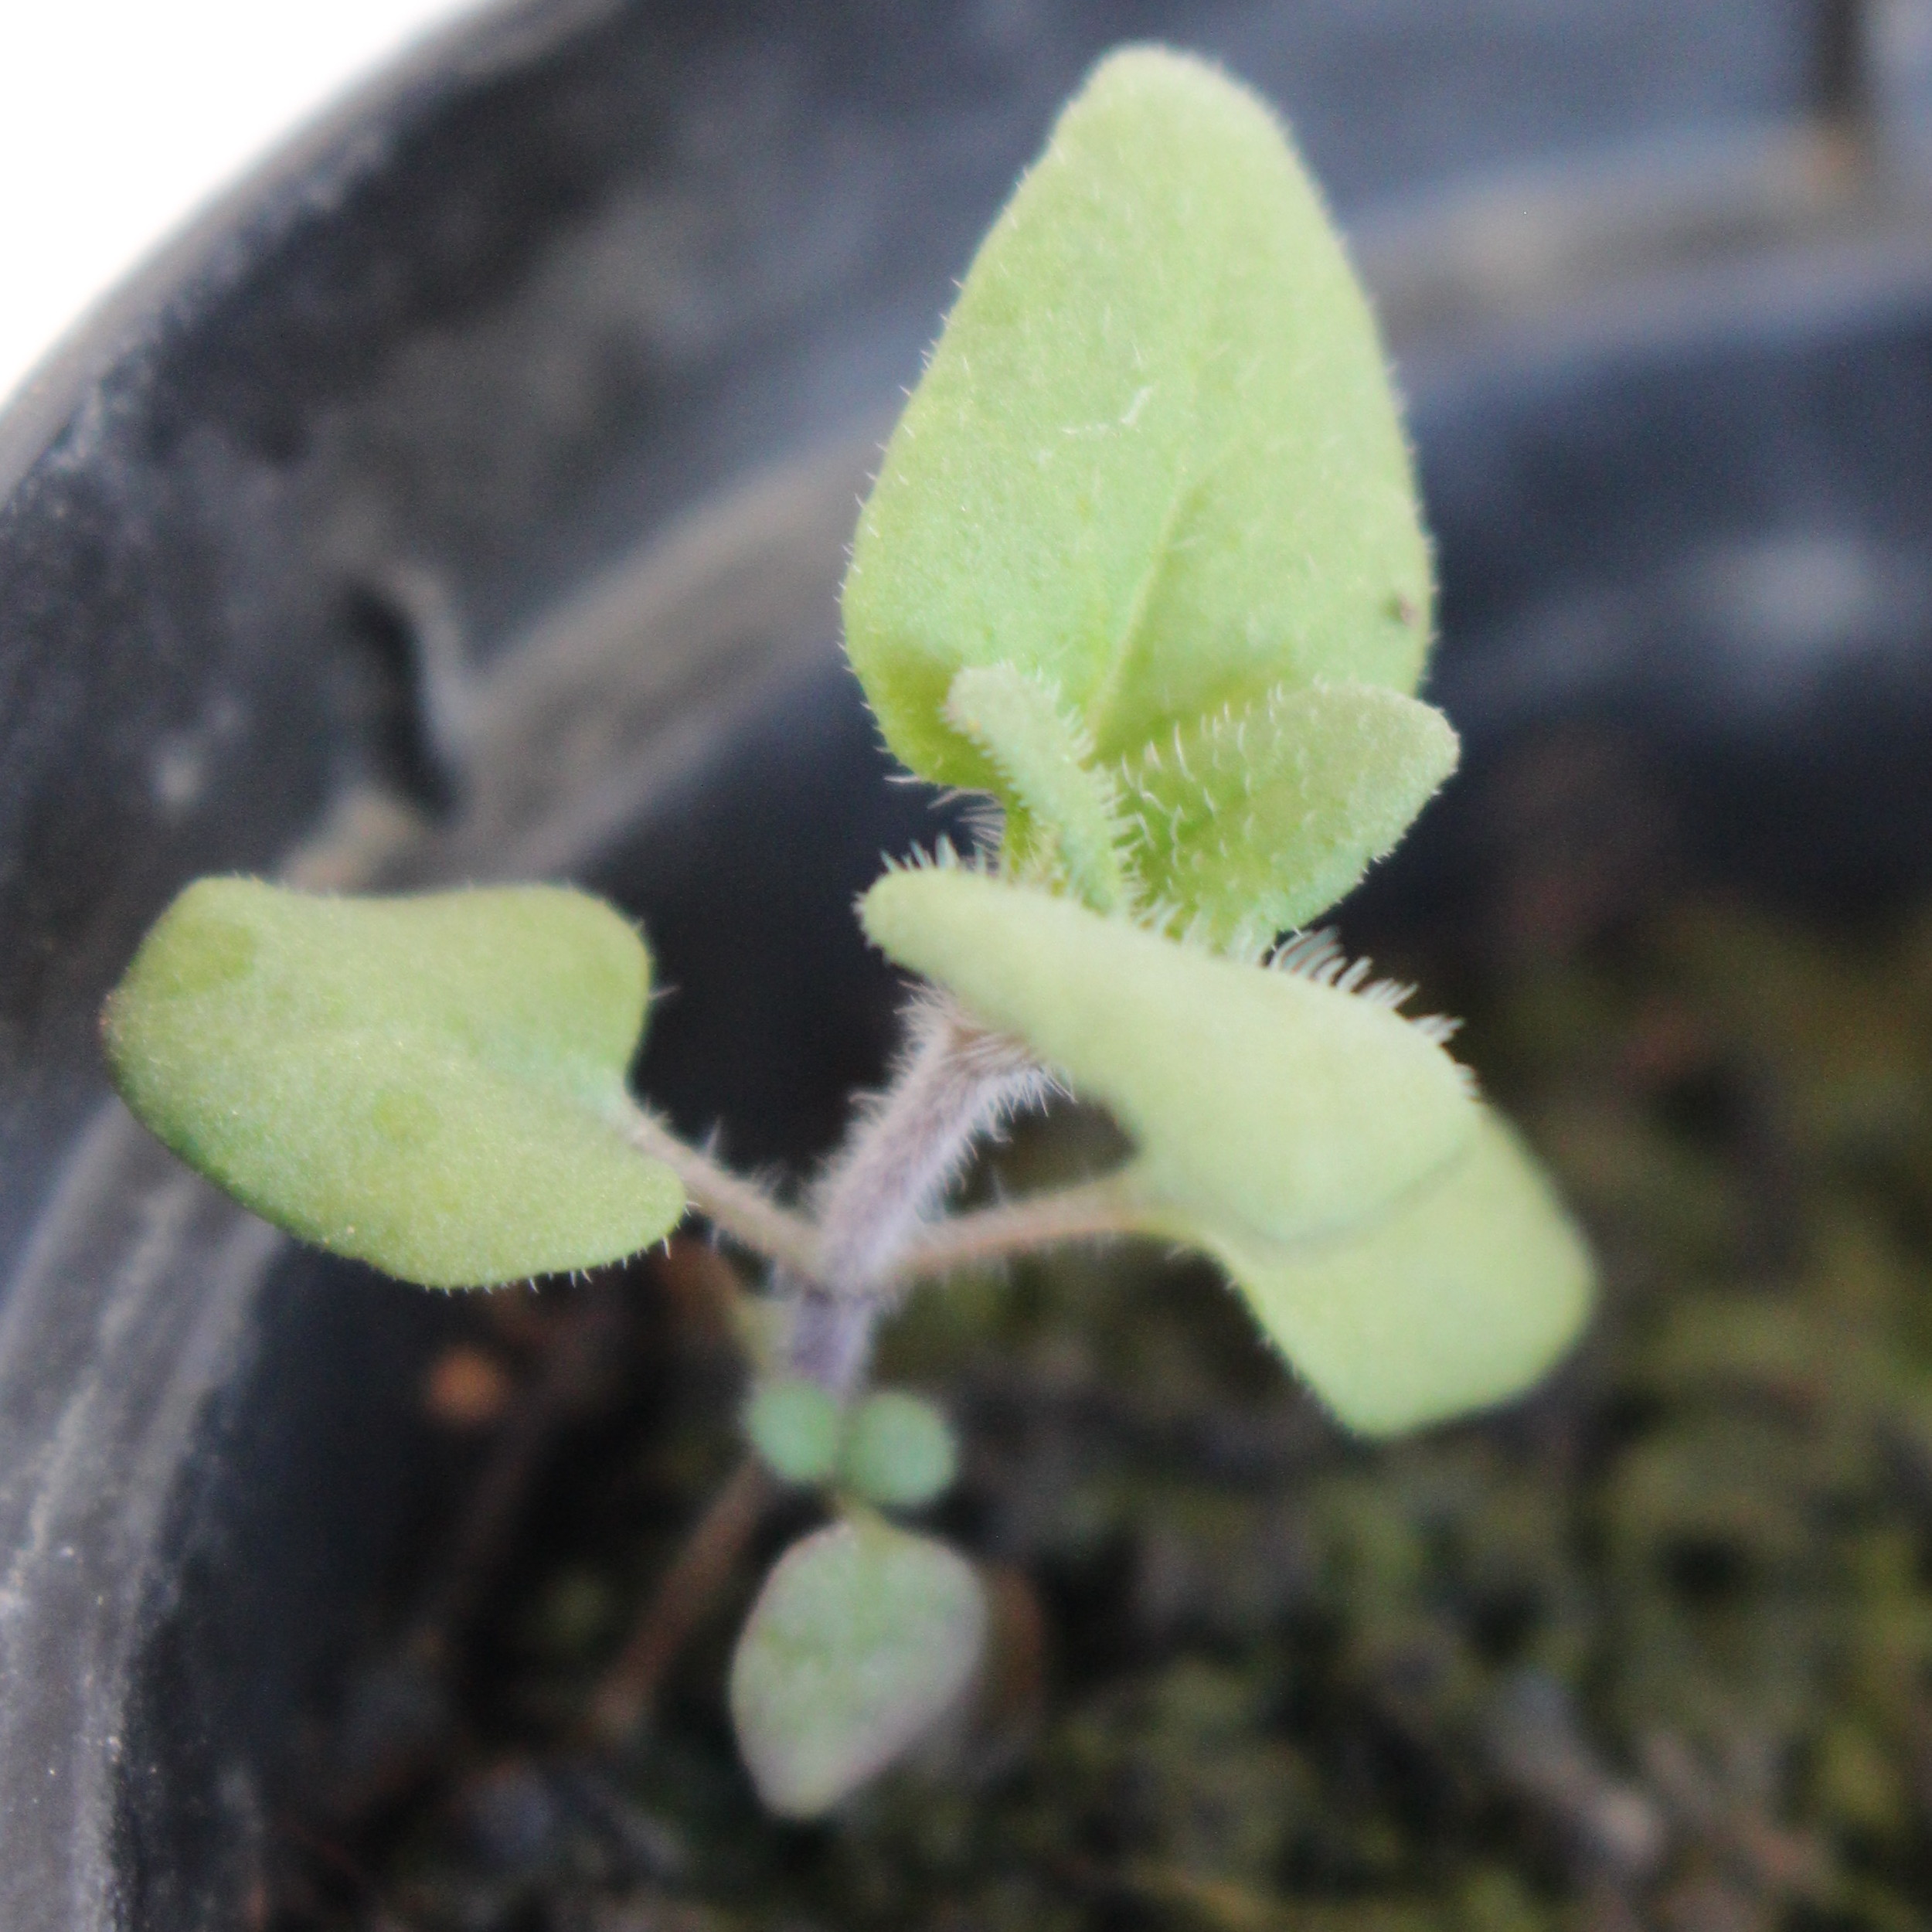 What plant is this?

Veronica persica
